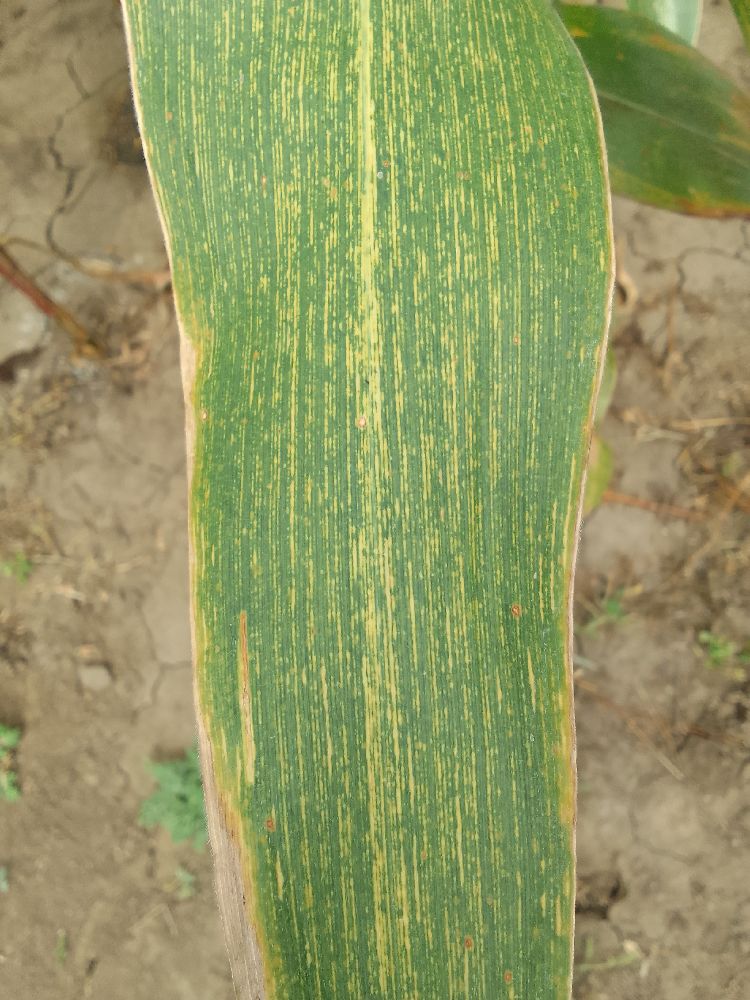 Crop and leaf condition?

maize, maize streak virus
